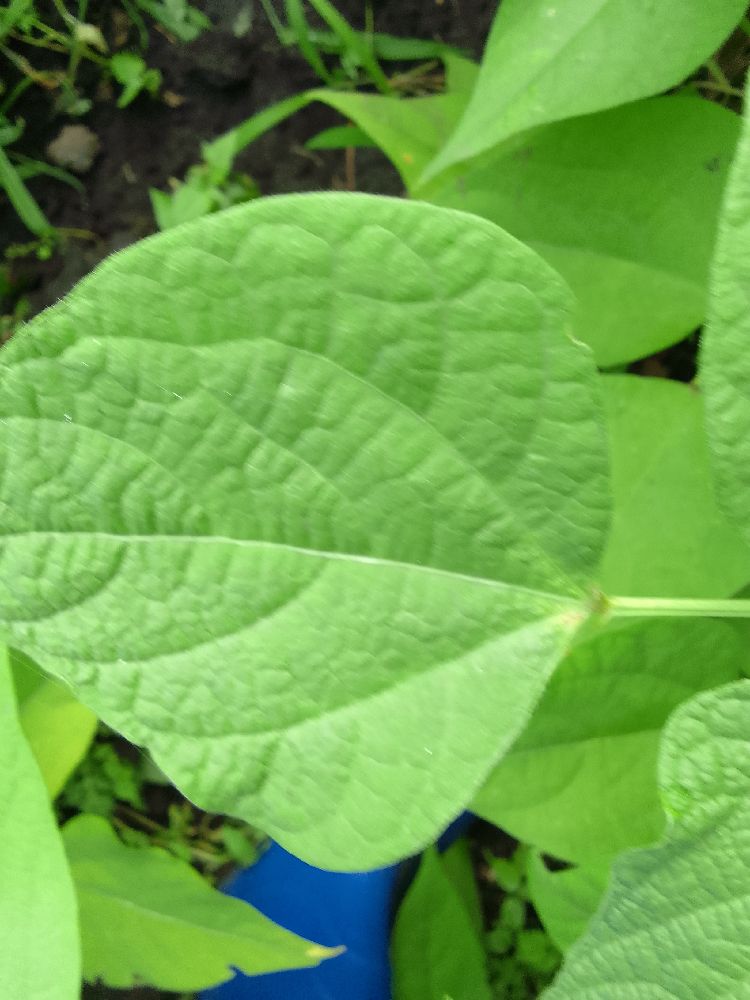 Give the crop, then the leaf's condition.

common bean, healthy
